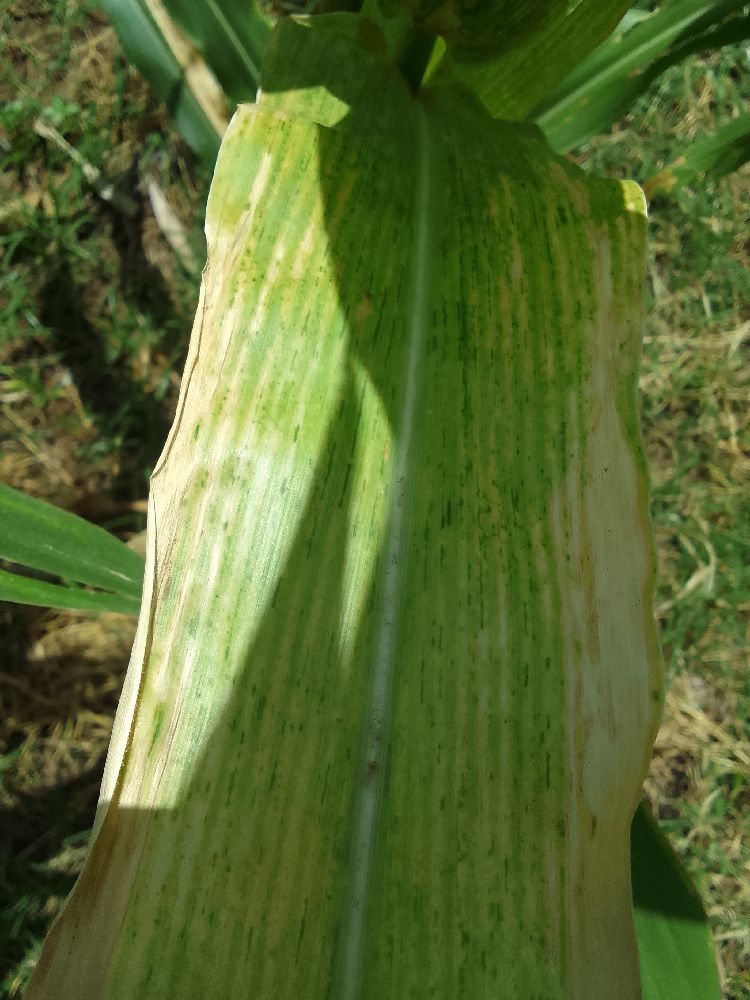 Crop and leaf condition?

maize, maize lethal necrosis
